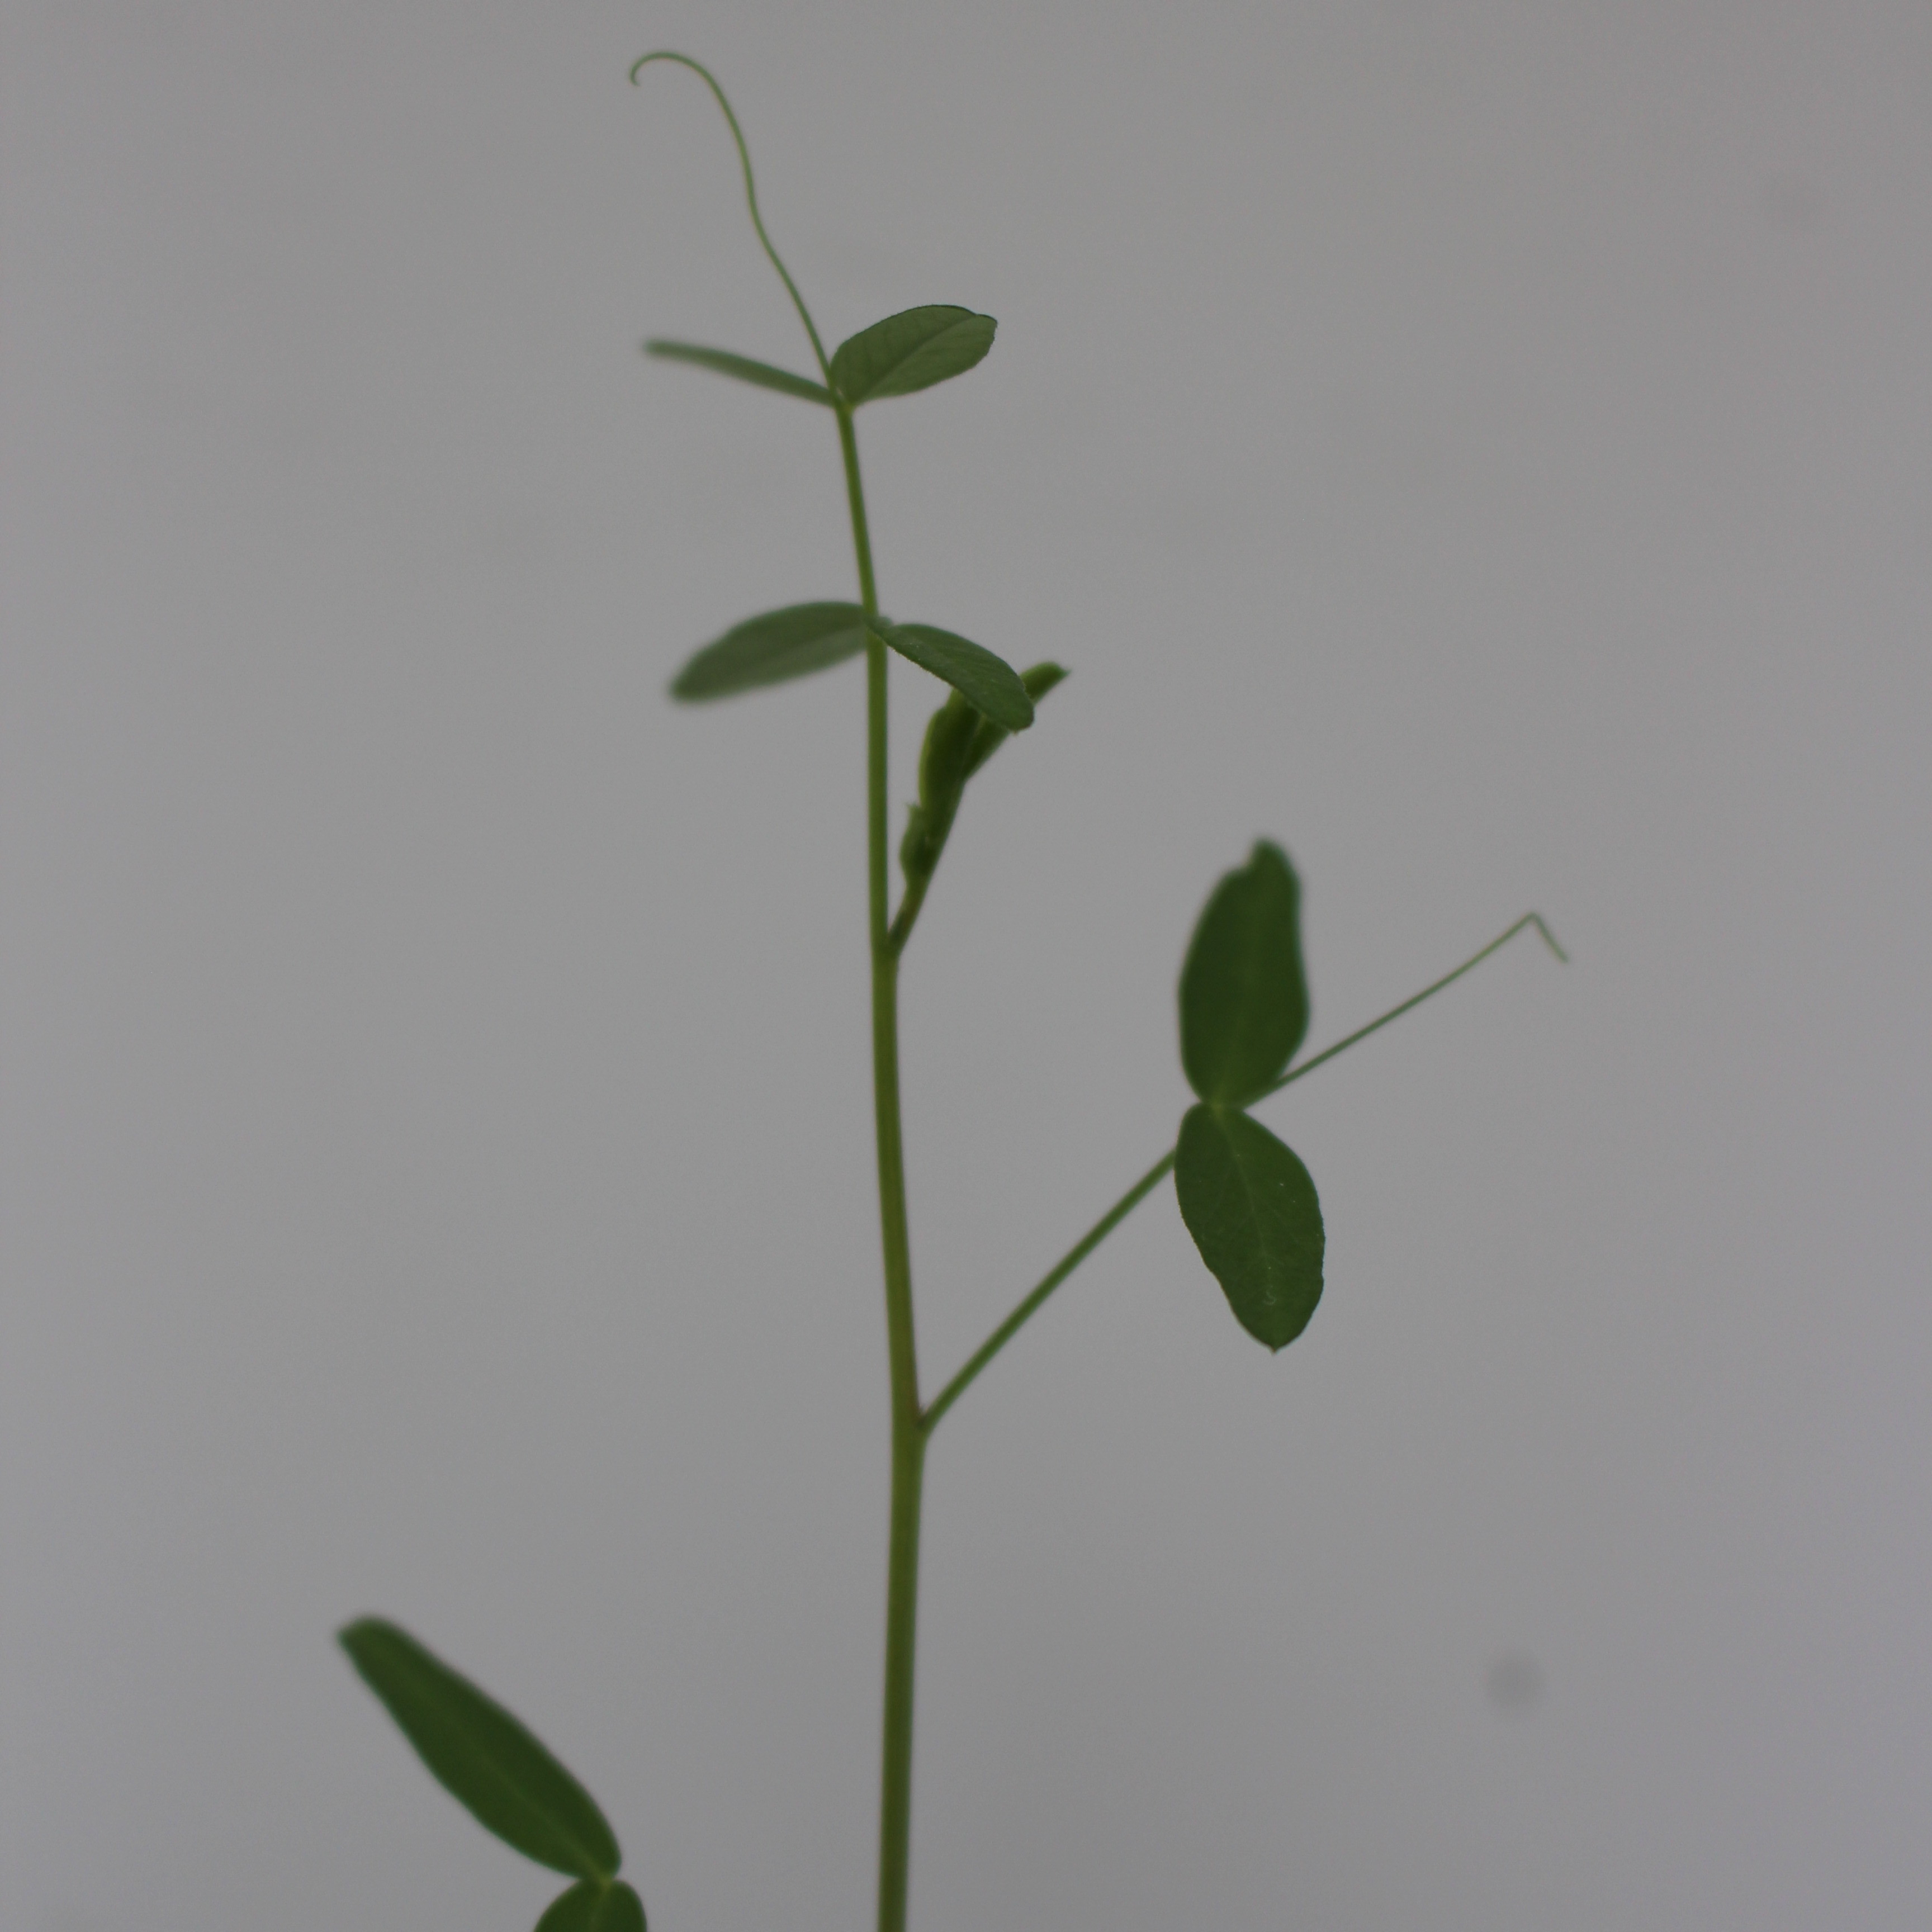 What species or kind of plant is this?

Vicia sativa
